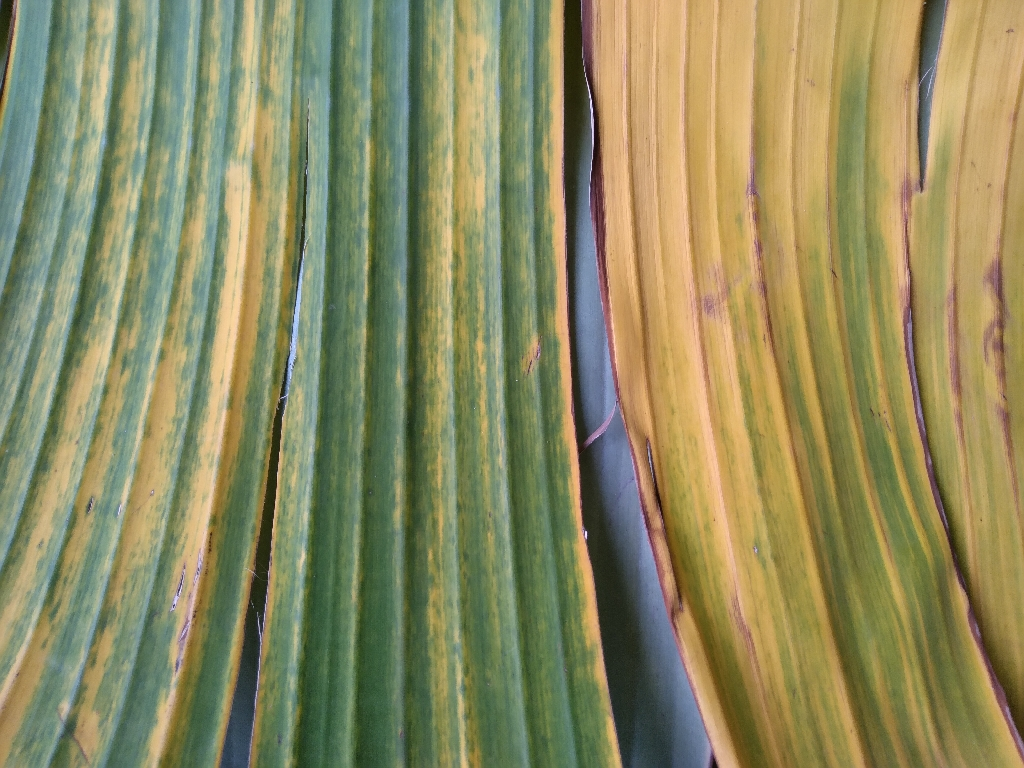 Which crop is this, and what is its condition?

banana, fusarium wilt race 1
